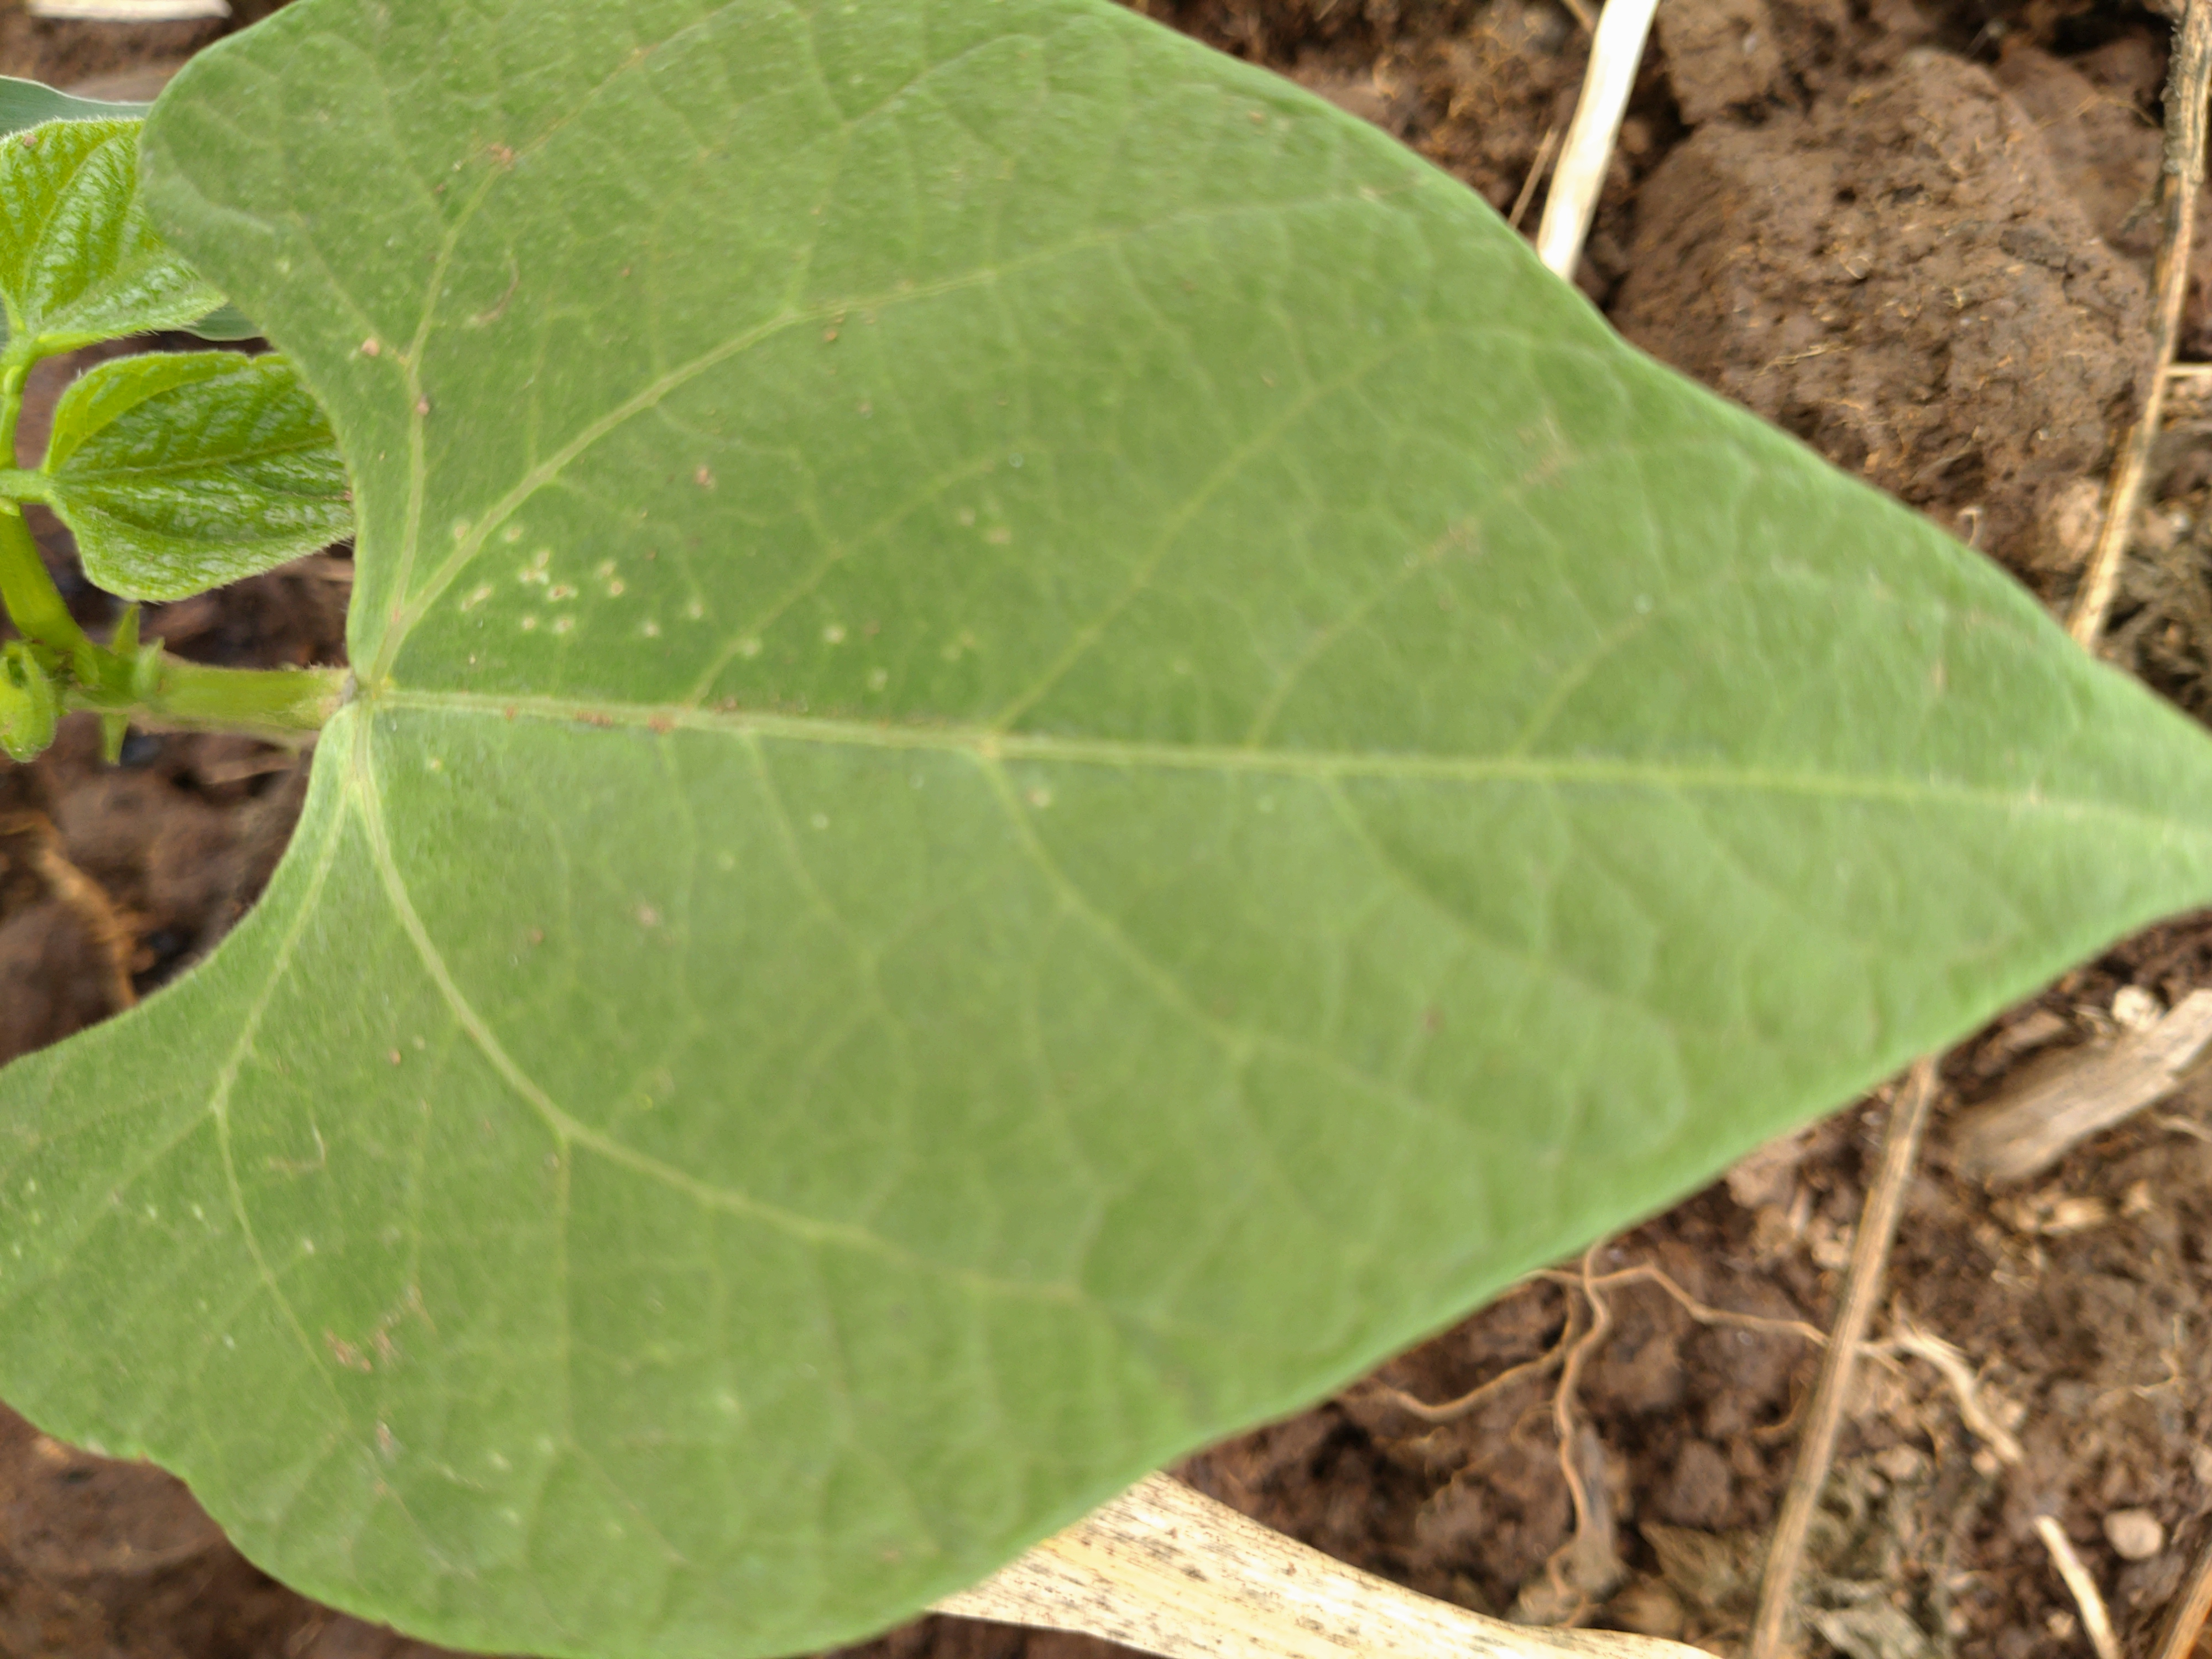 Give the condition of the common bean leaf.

healthy
